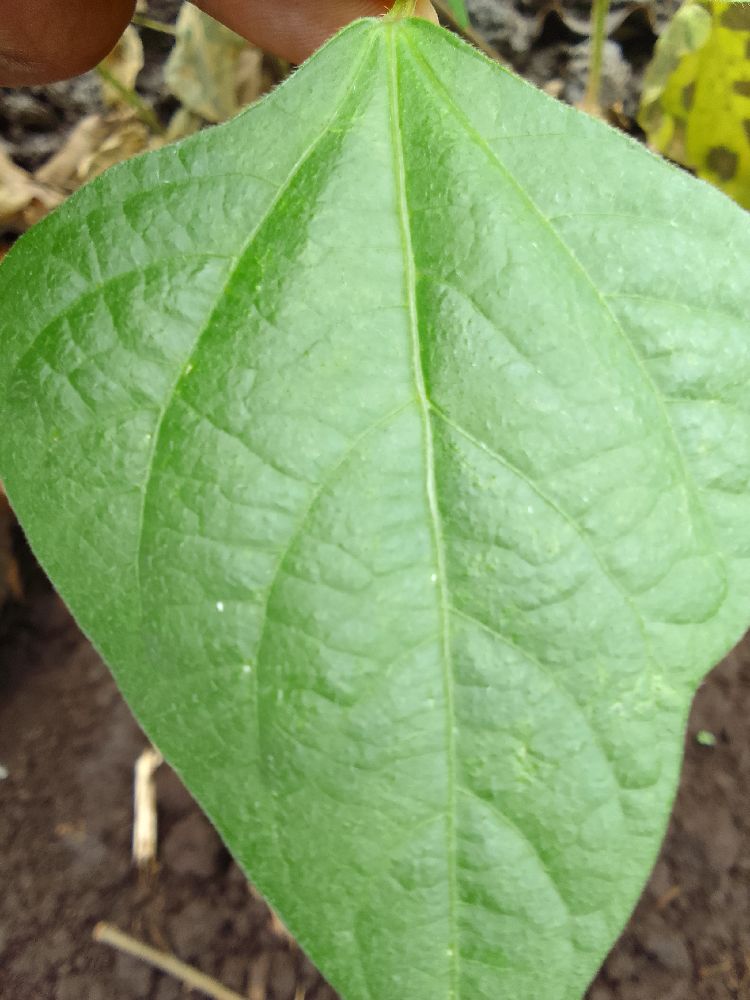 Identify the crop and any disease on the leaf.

common bean, healthy
